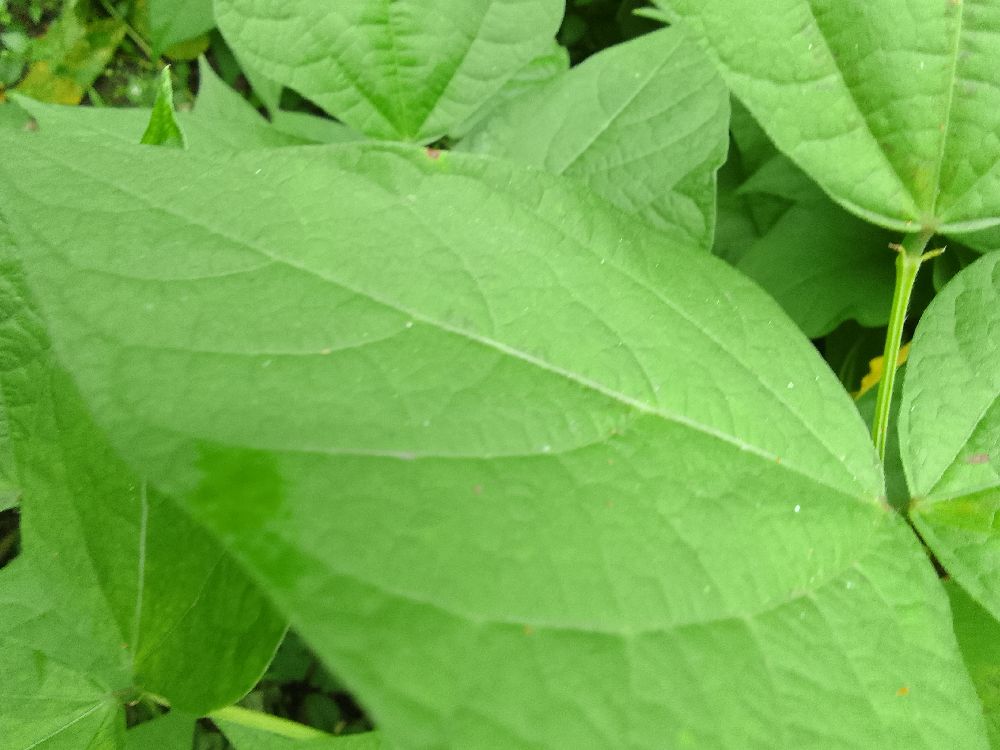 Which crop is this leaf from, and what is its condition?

common bean, healthy
